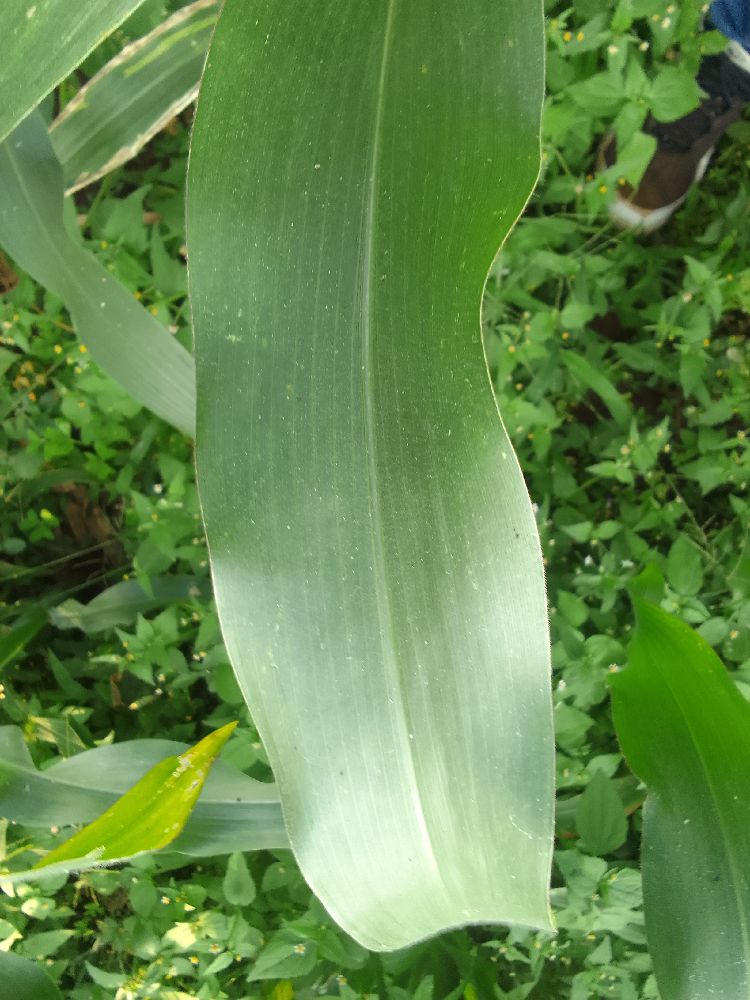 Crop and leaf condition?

maize, healthy
